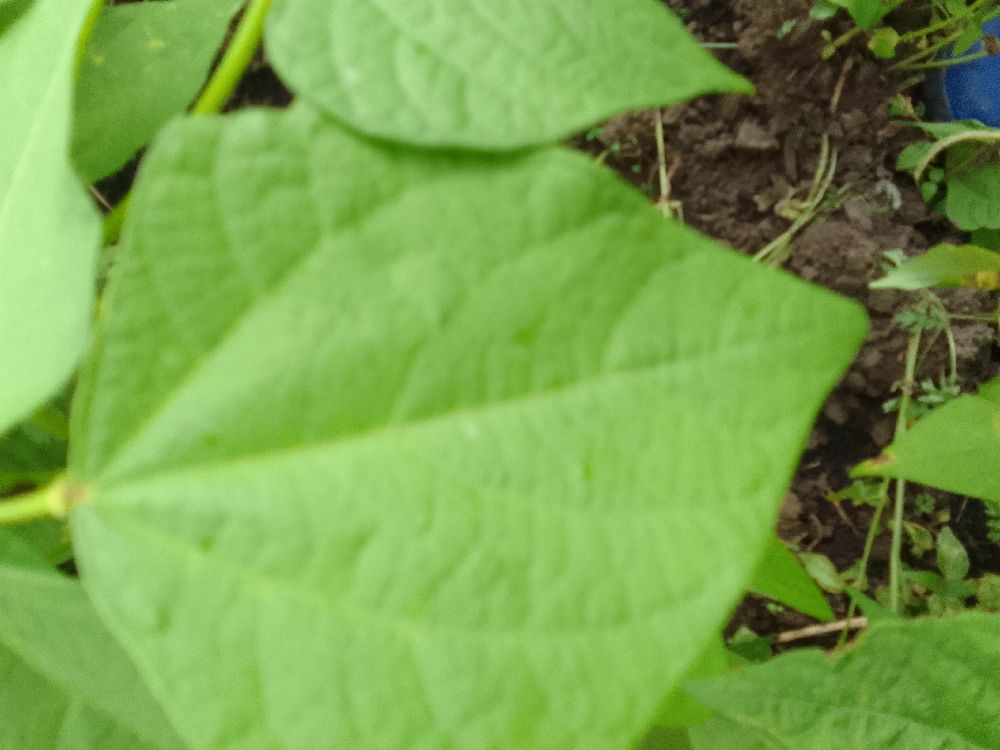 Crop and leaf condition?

common bean, healthy
